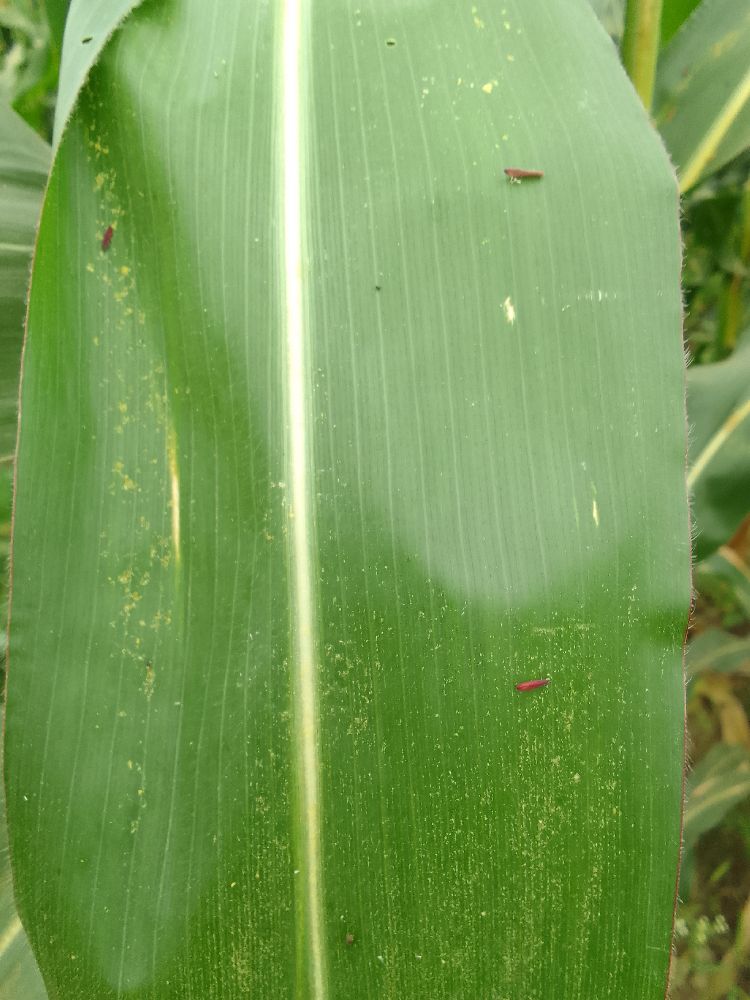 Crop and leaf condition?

maize, healthy
